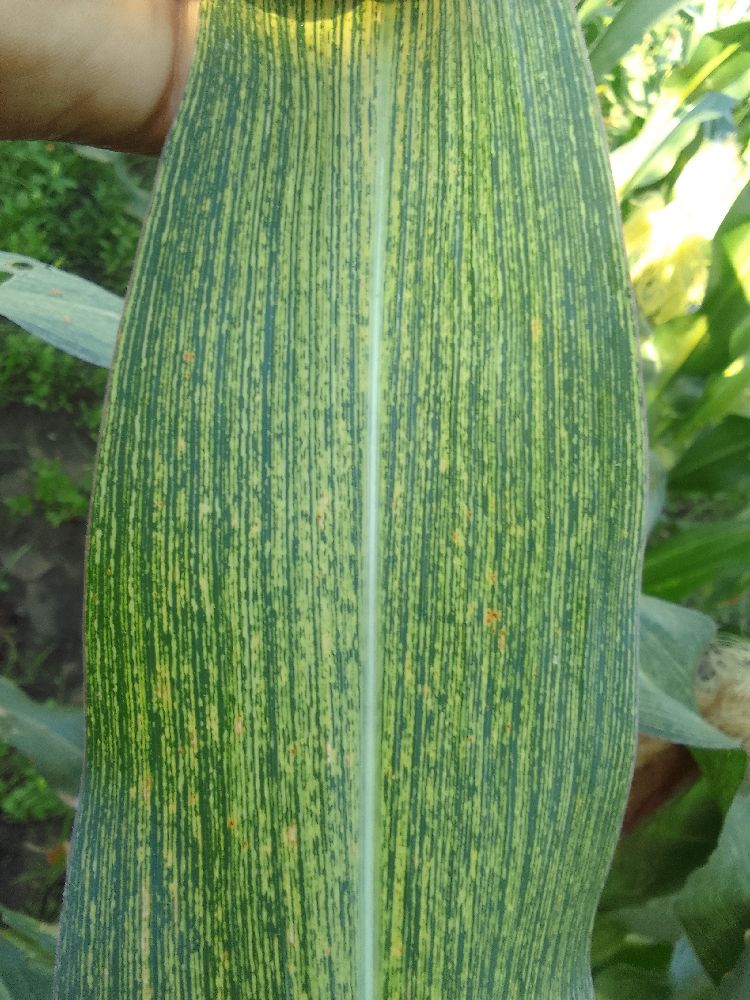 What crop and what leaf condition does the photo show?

maize, maize streak virus
